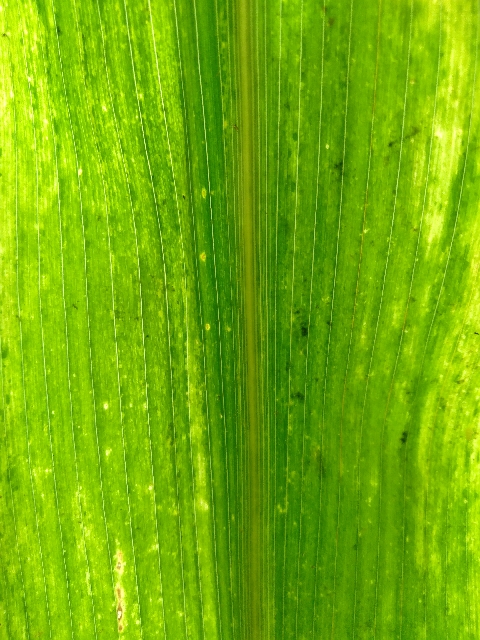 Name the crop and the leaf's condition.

maize, maize lethal necrosis
